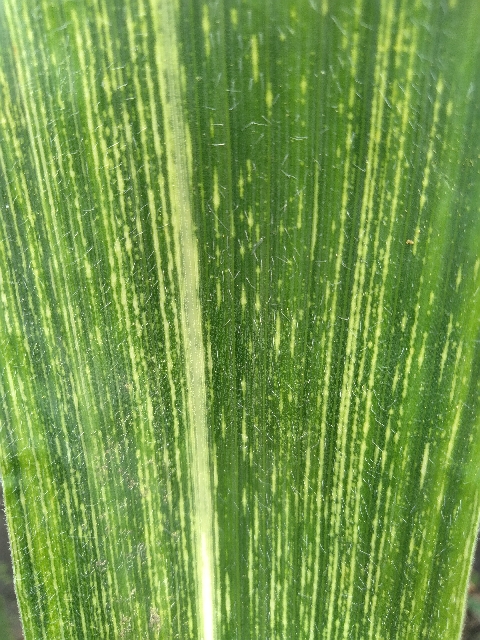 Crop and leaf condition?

maize, maize streak virus
